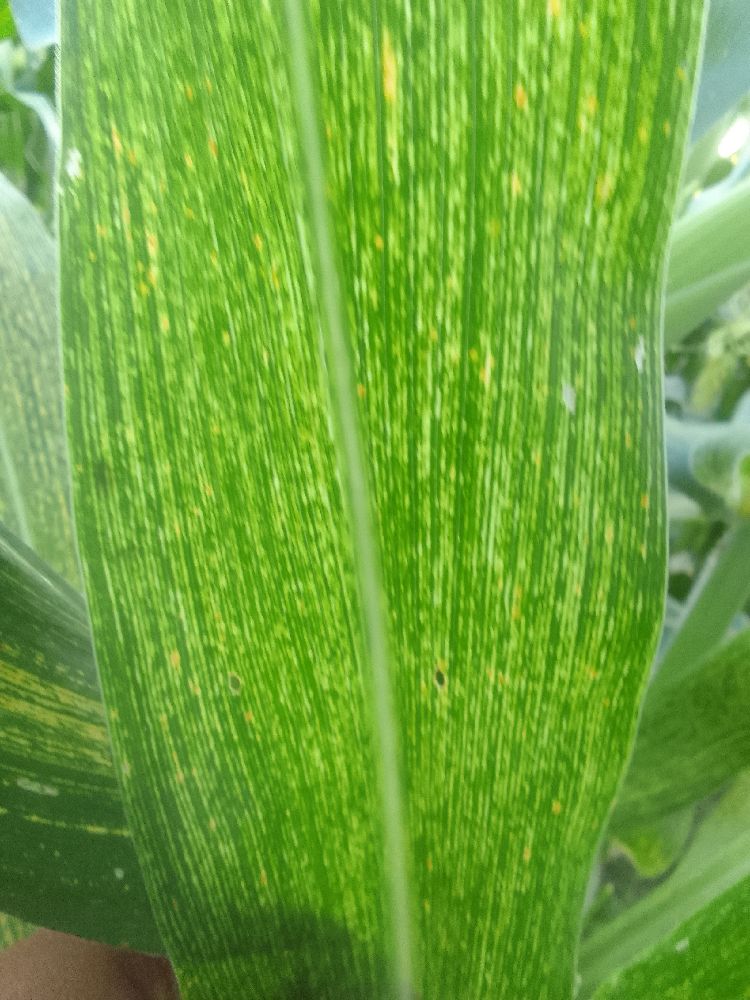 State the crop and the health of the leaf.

maize, maize streak virus
